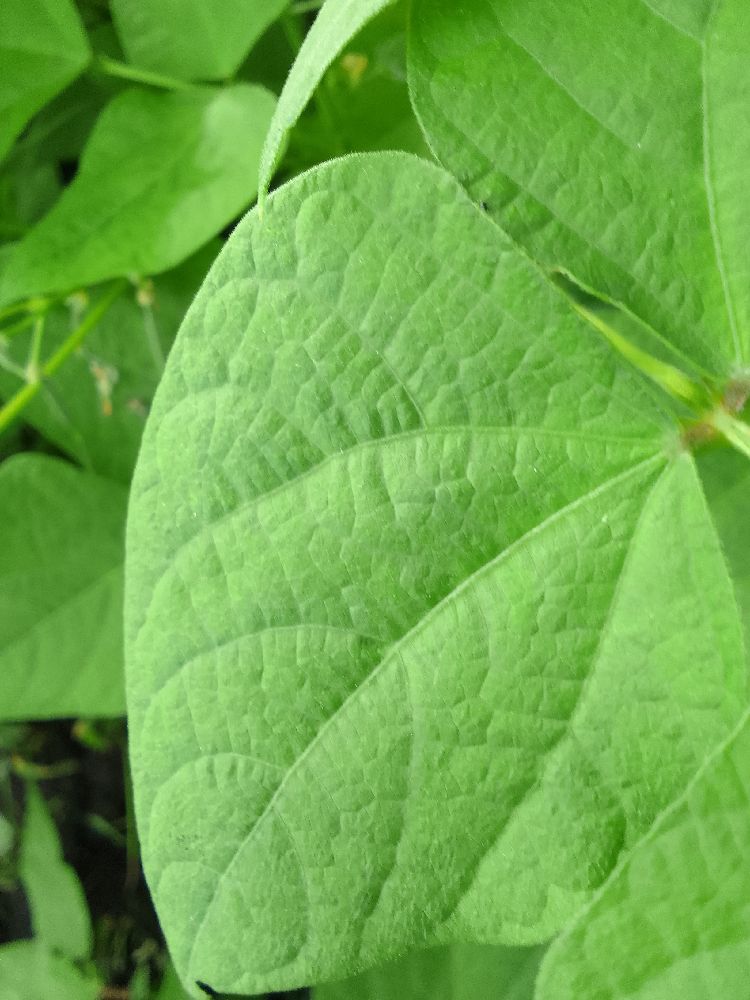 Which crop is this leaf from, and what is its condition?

common bean, healthy
